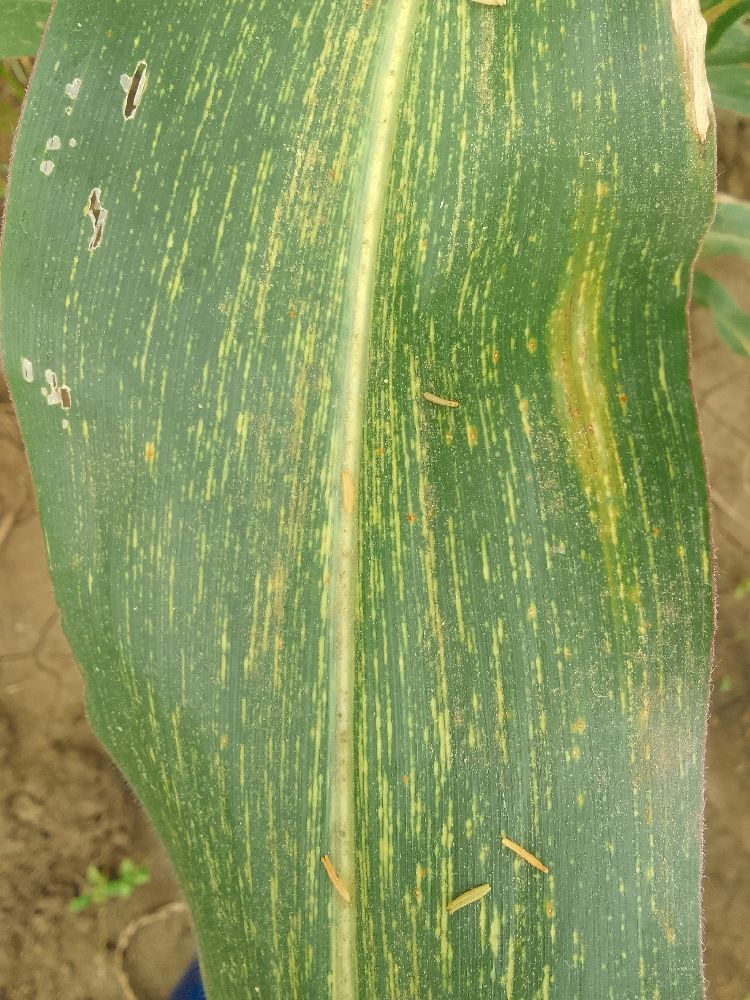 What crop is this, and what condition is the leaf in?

maize, maize streak virus
